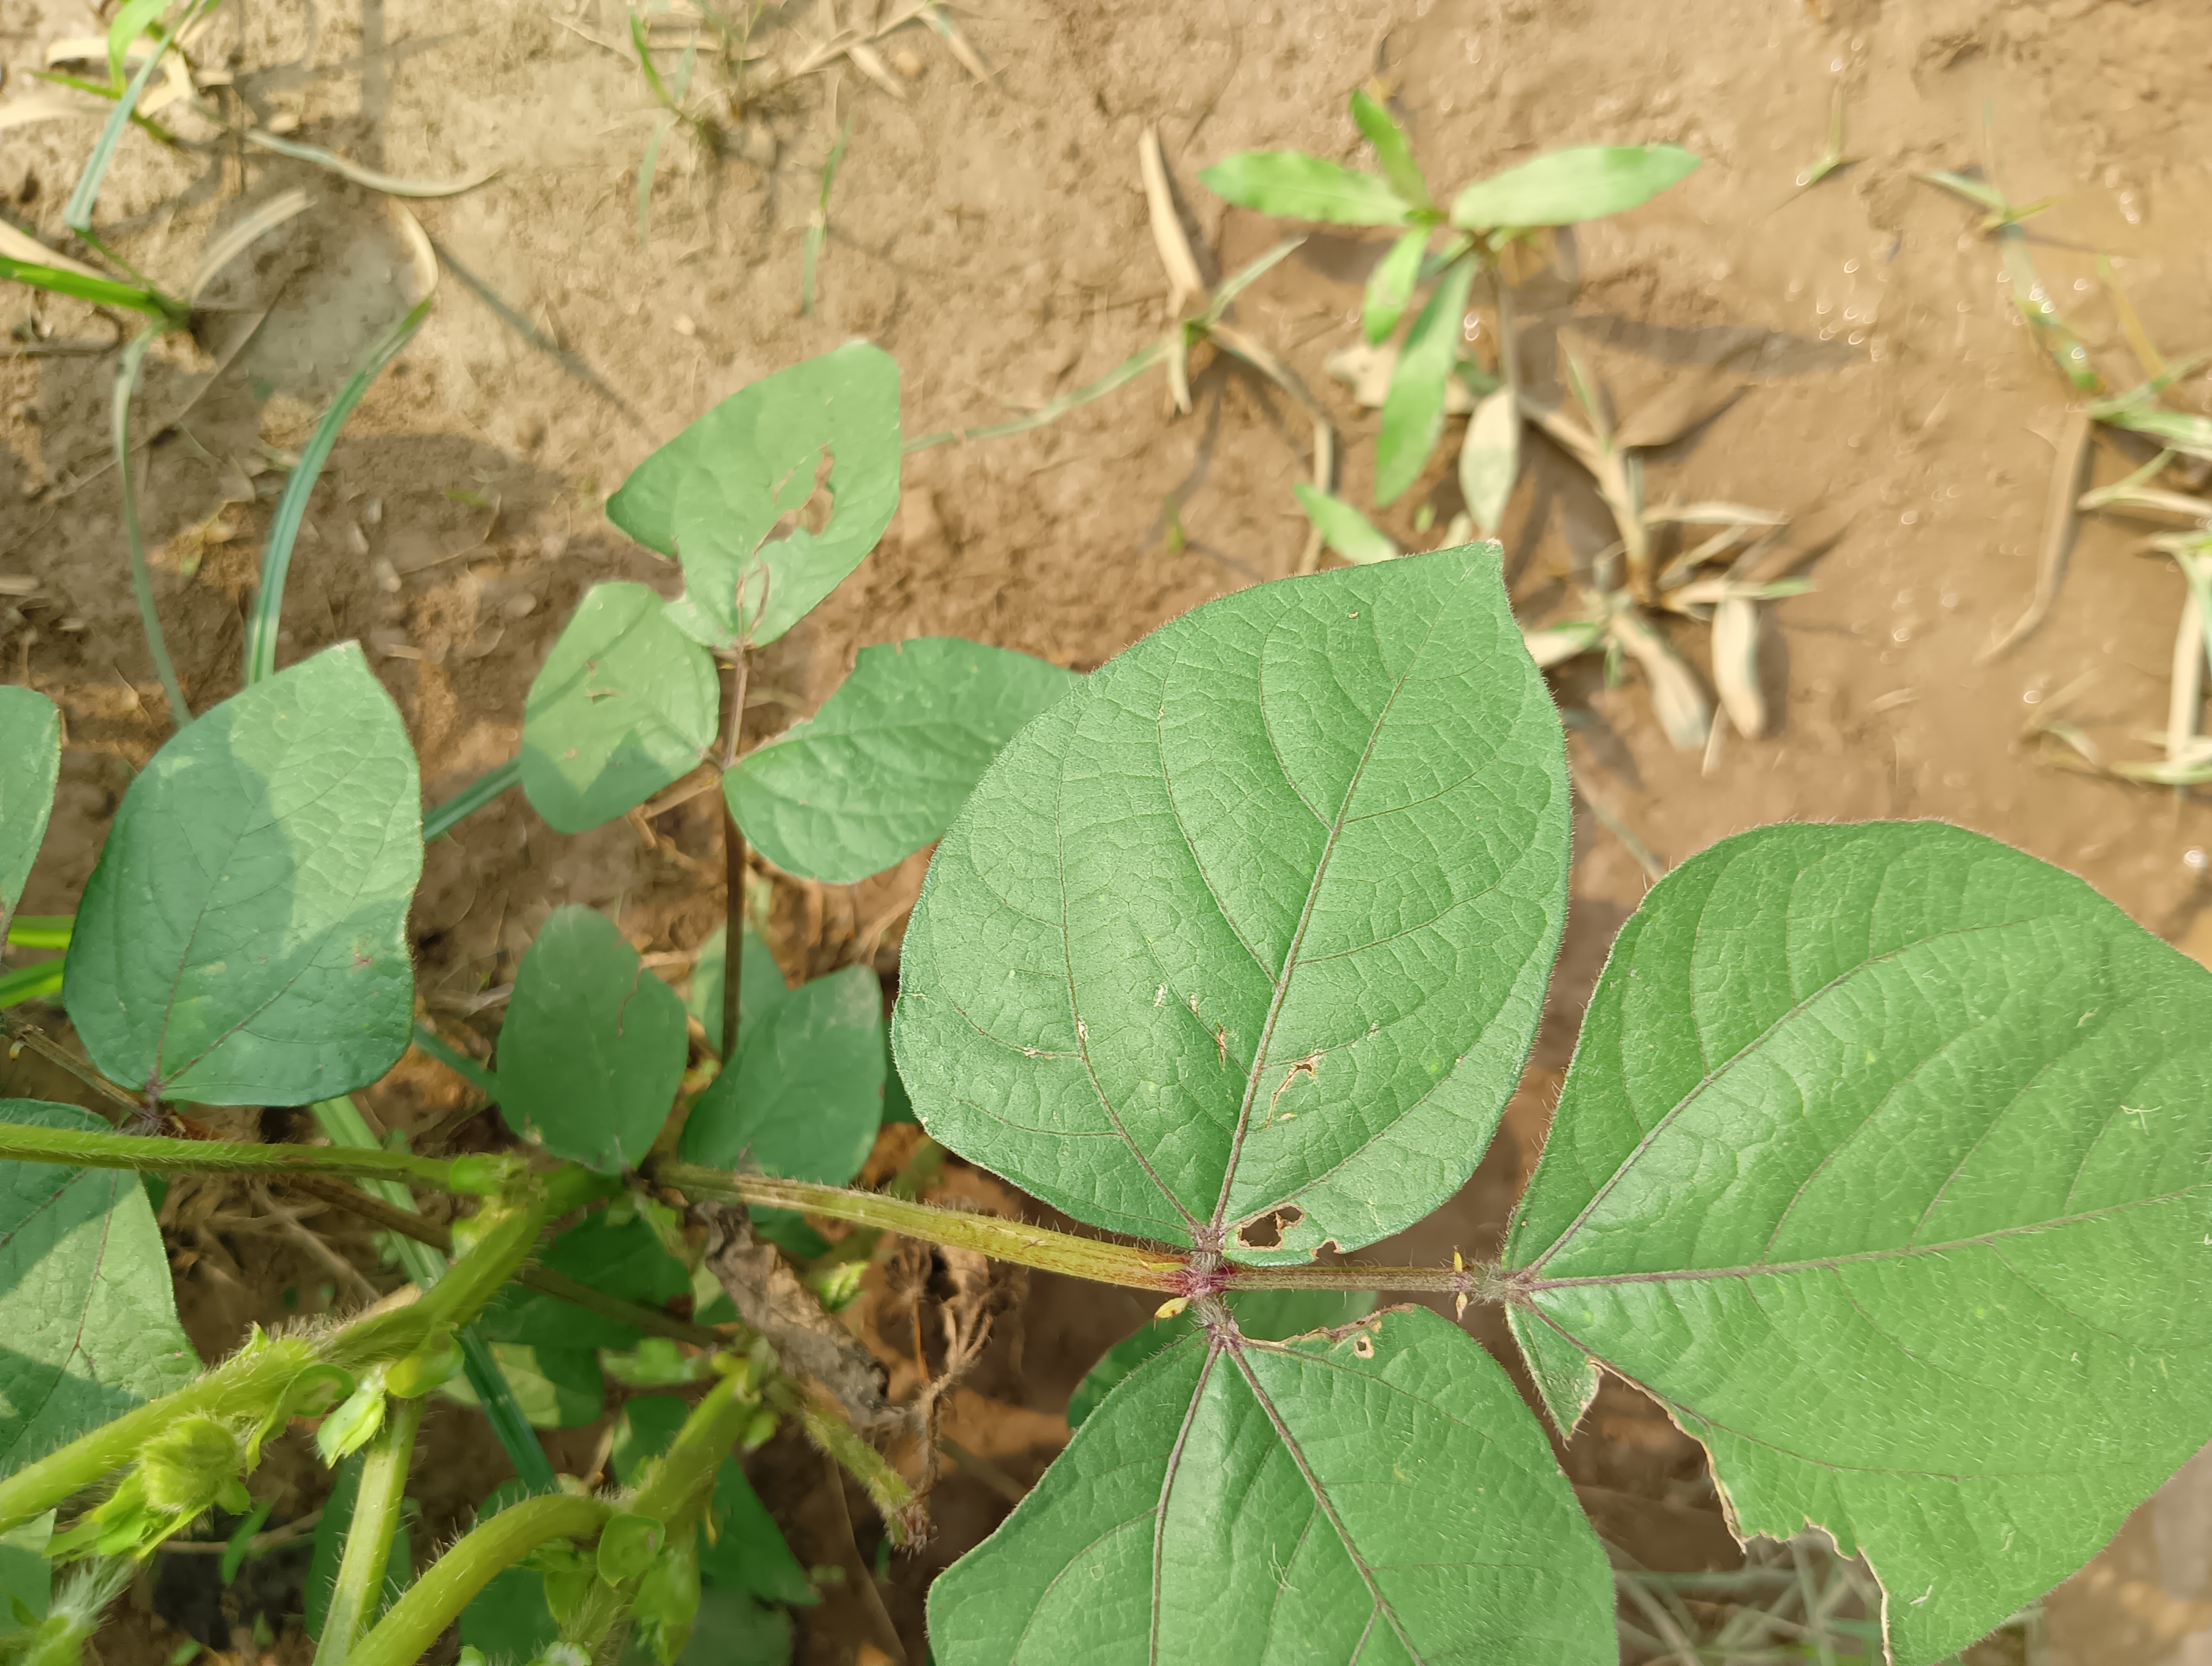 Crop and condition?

mungbean, healthy
